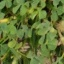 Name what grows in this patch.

unstructured weed
